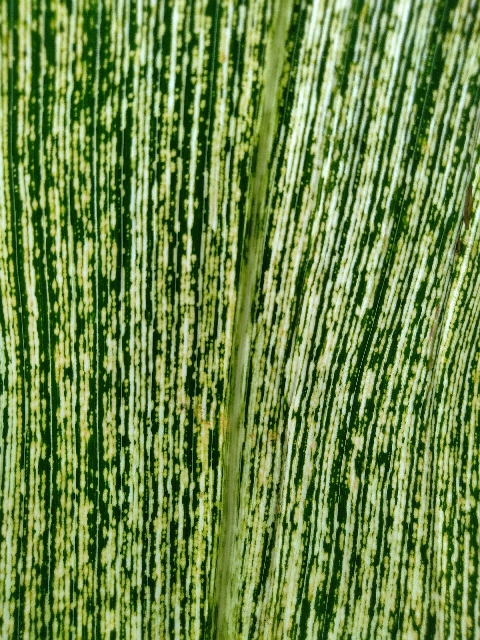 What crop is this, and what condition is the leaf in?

maize, maize streak virus
